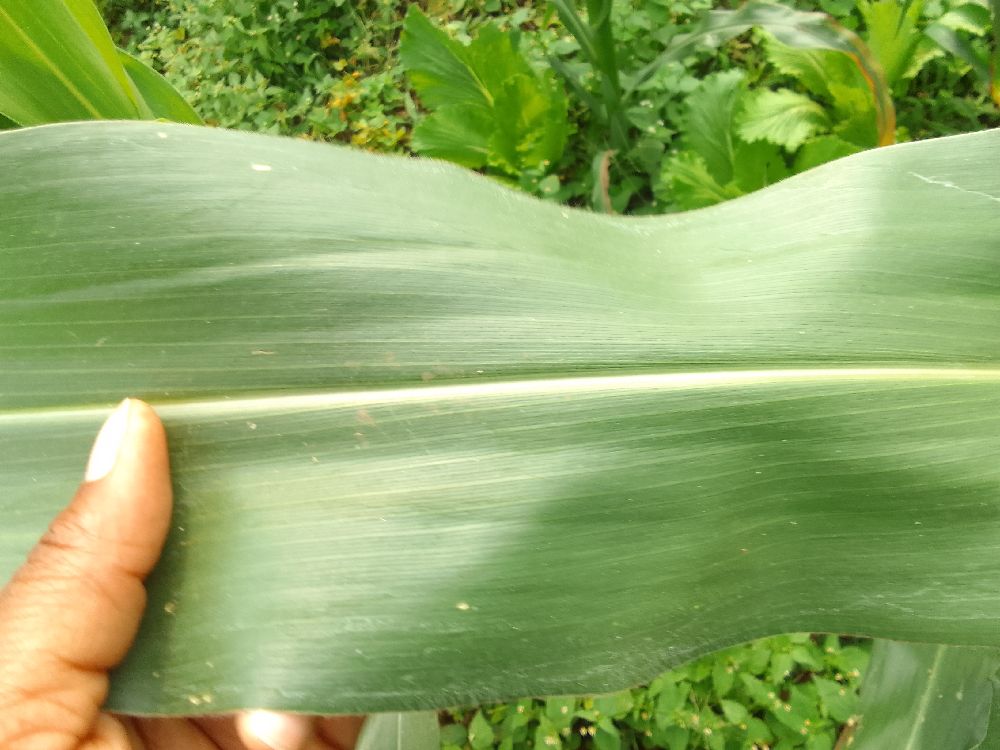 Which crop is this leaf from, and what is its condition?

maize, healthy
